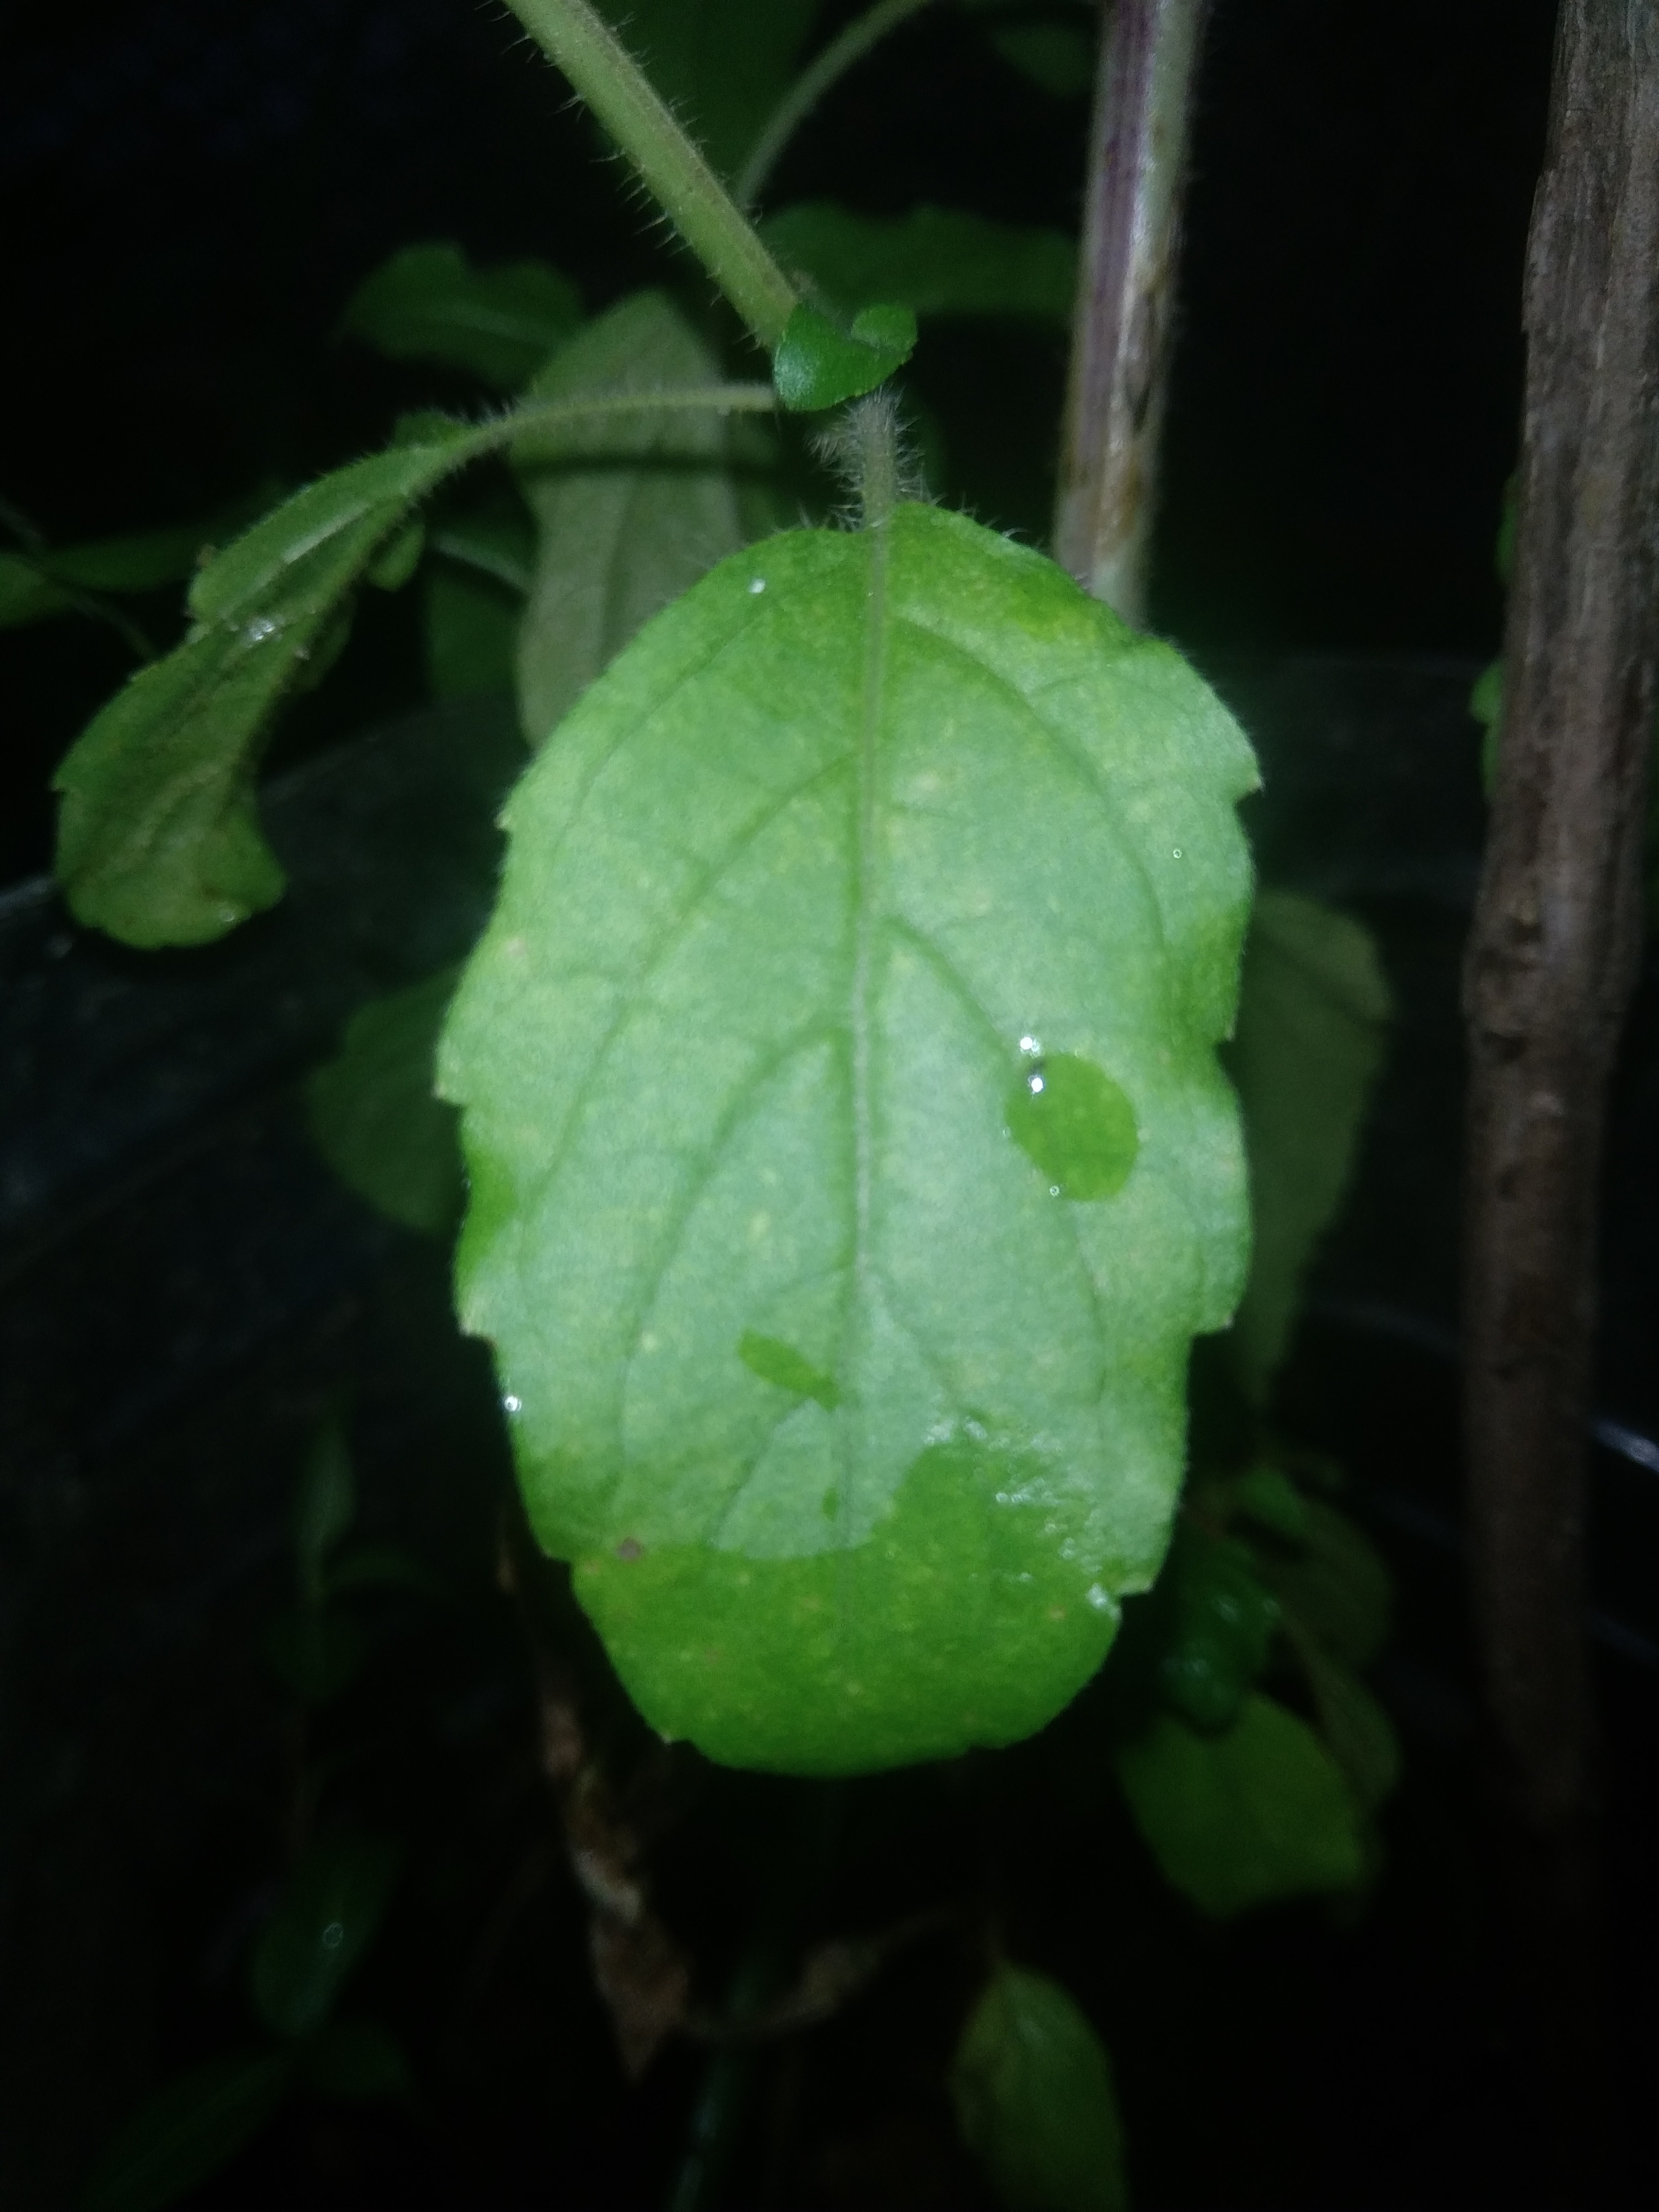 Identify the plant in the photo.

tulshi
